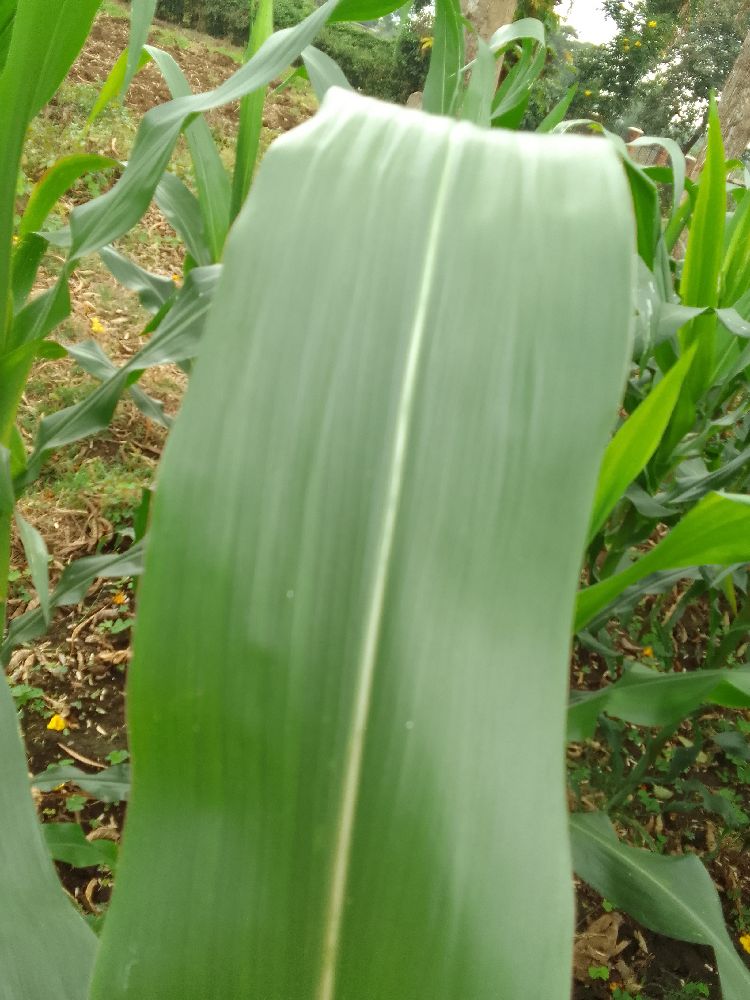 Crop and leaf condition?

maize, healthy
